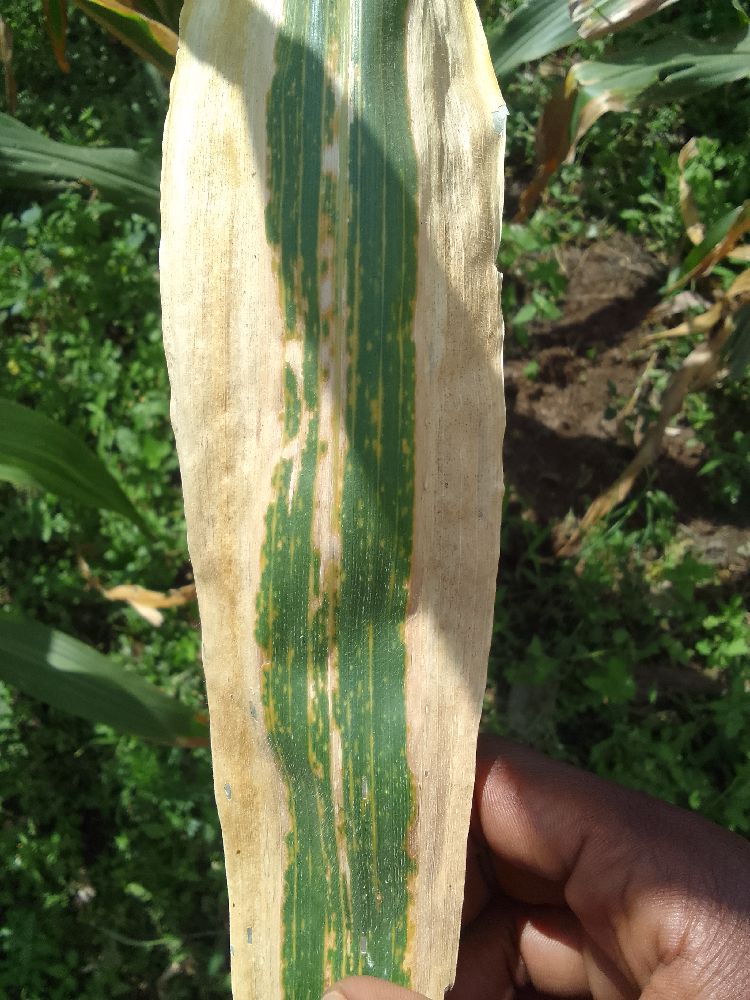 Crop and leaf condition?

maize, maize lethal necrosis
